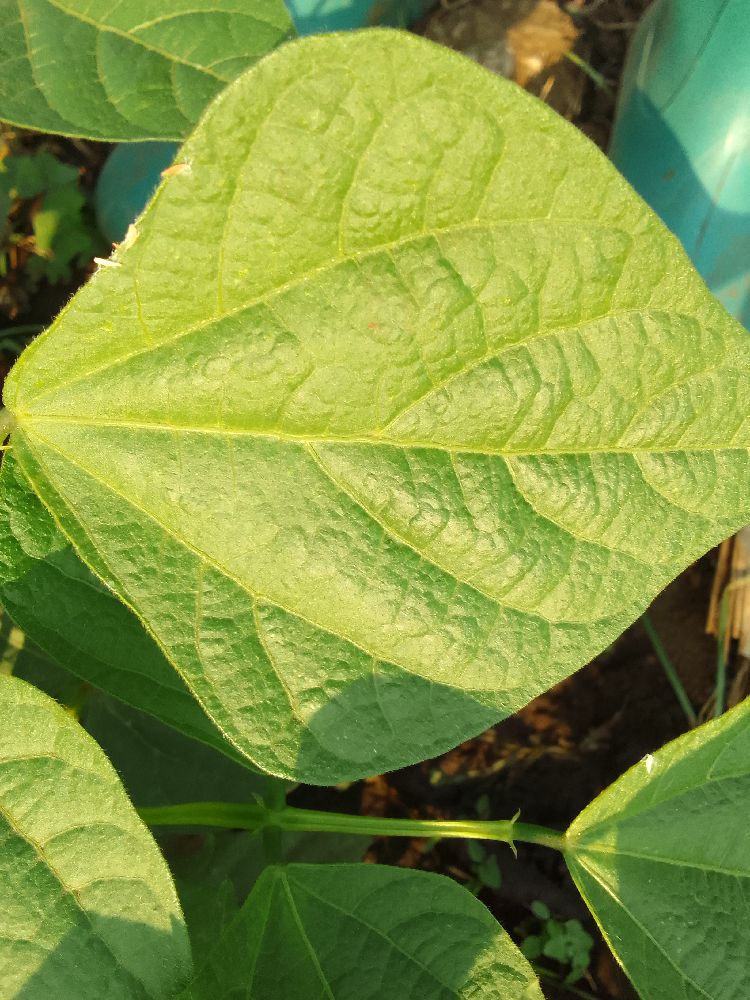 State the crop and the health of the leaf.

common bean, healthy
